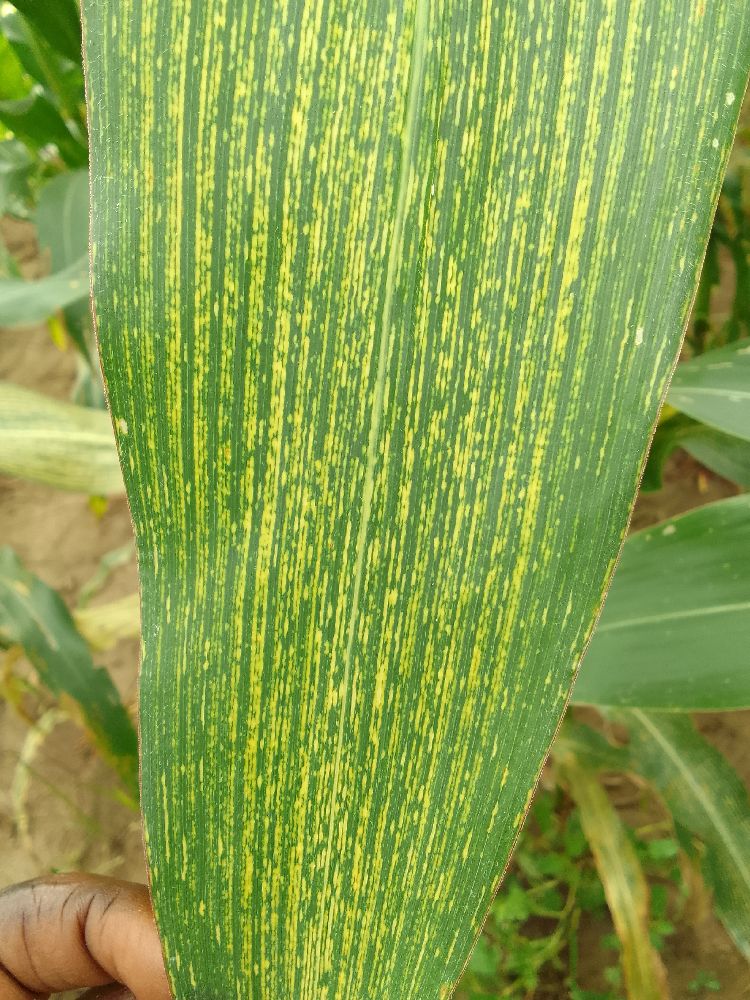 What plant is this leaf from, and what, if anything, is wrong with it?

maize, maize streak virus
